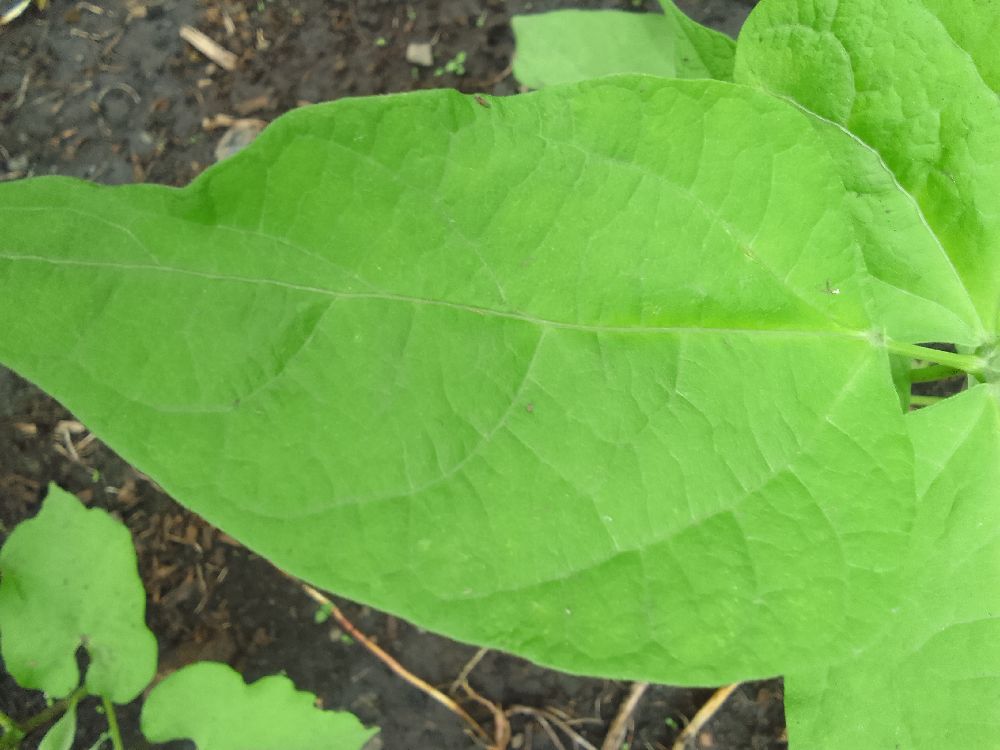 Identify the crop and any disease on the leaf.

common bean, healthy
